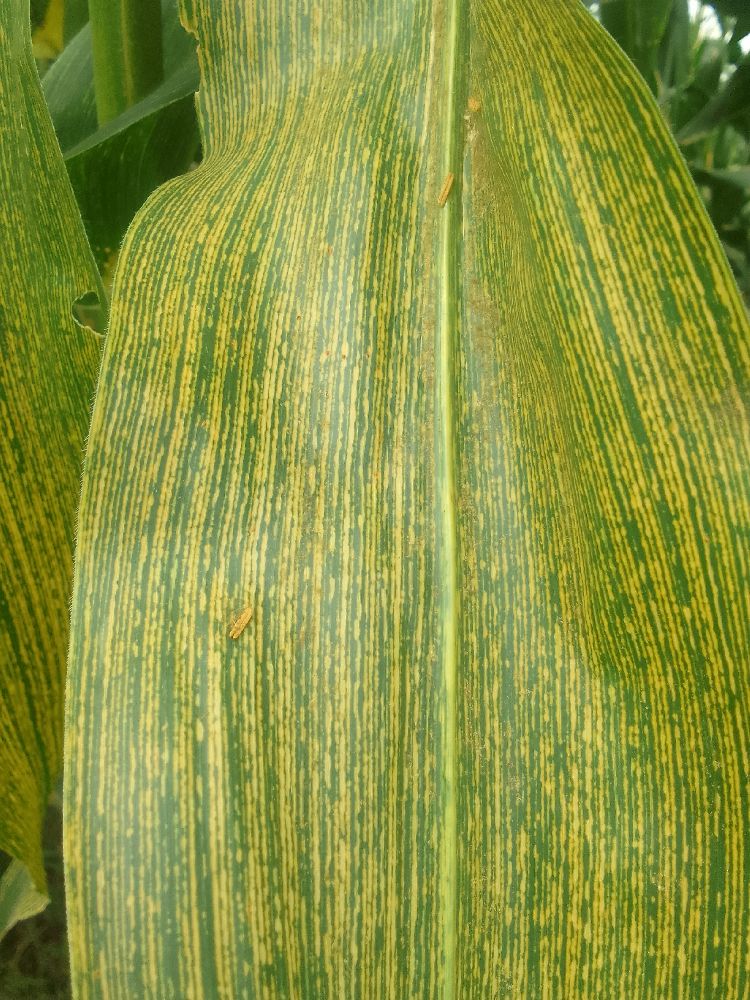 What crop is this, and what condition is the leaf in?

maize, maize streak virus
